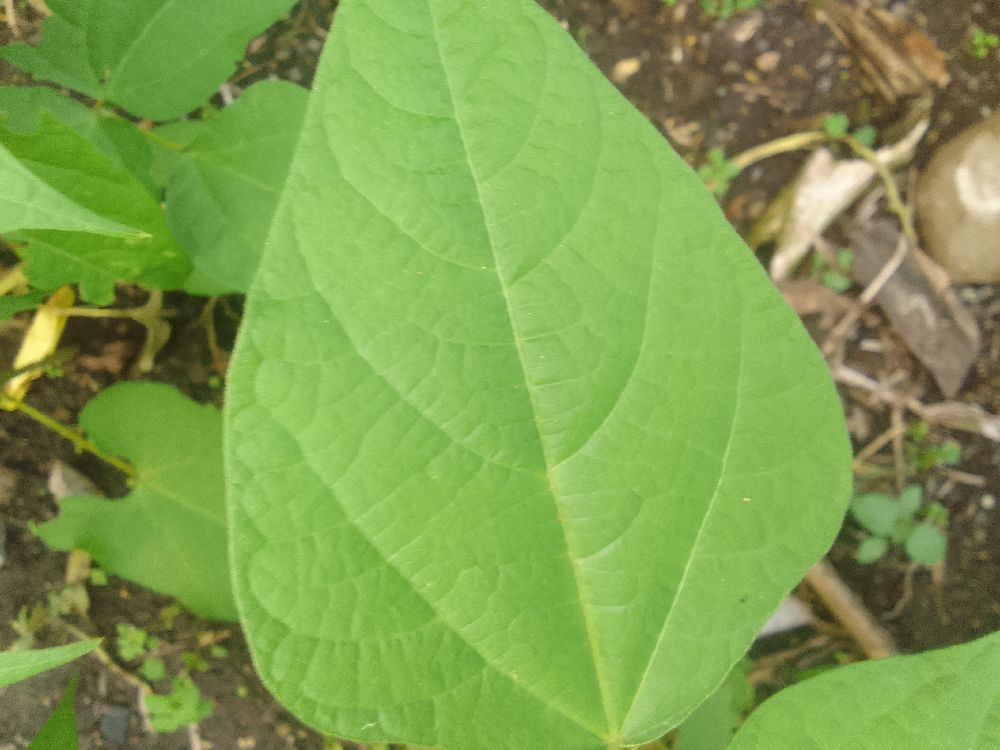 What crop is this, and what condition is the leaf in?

common bean, healthy
